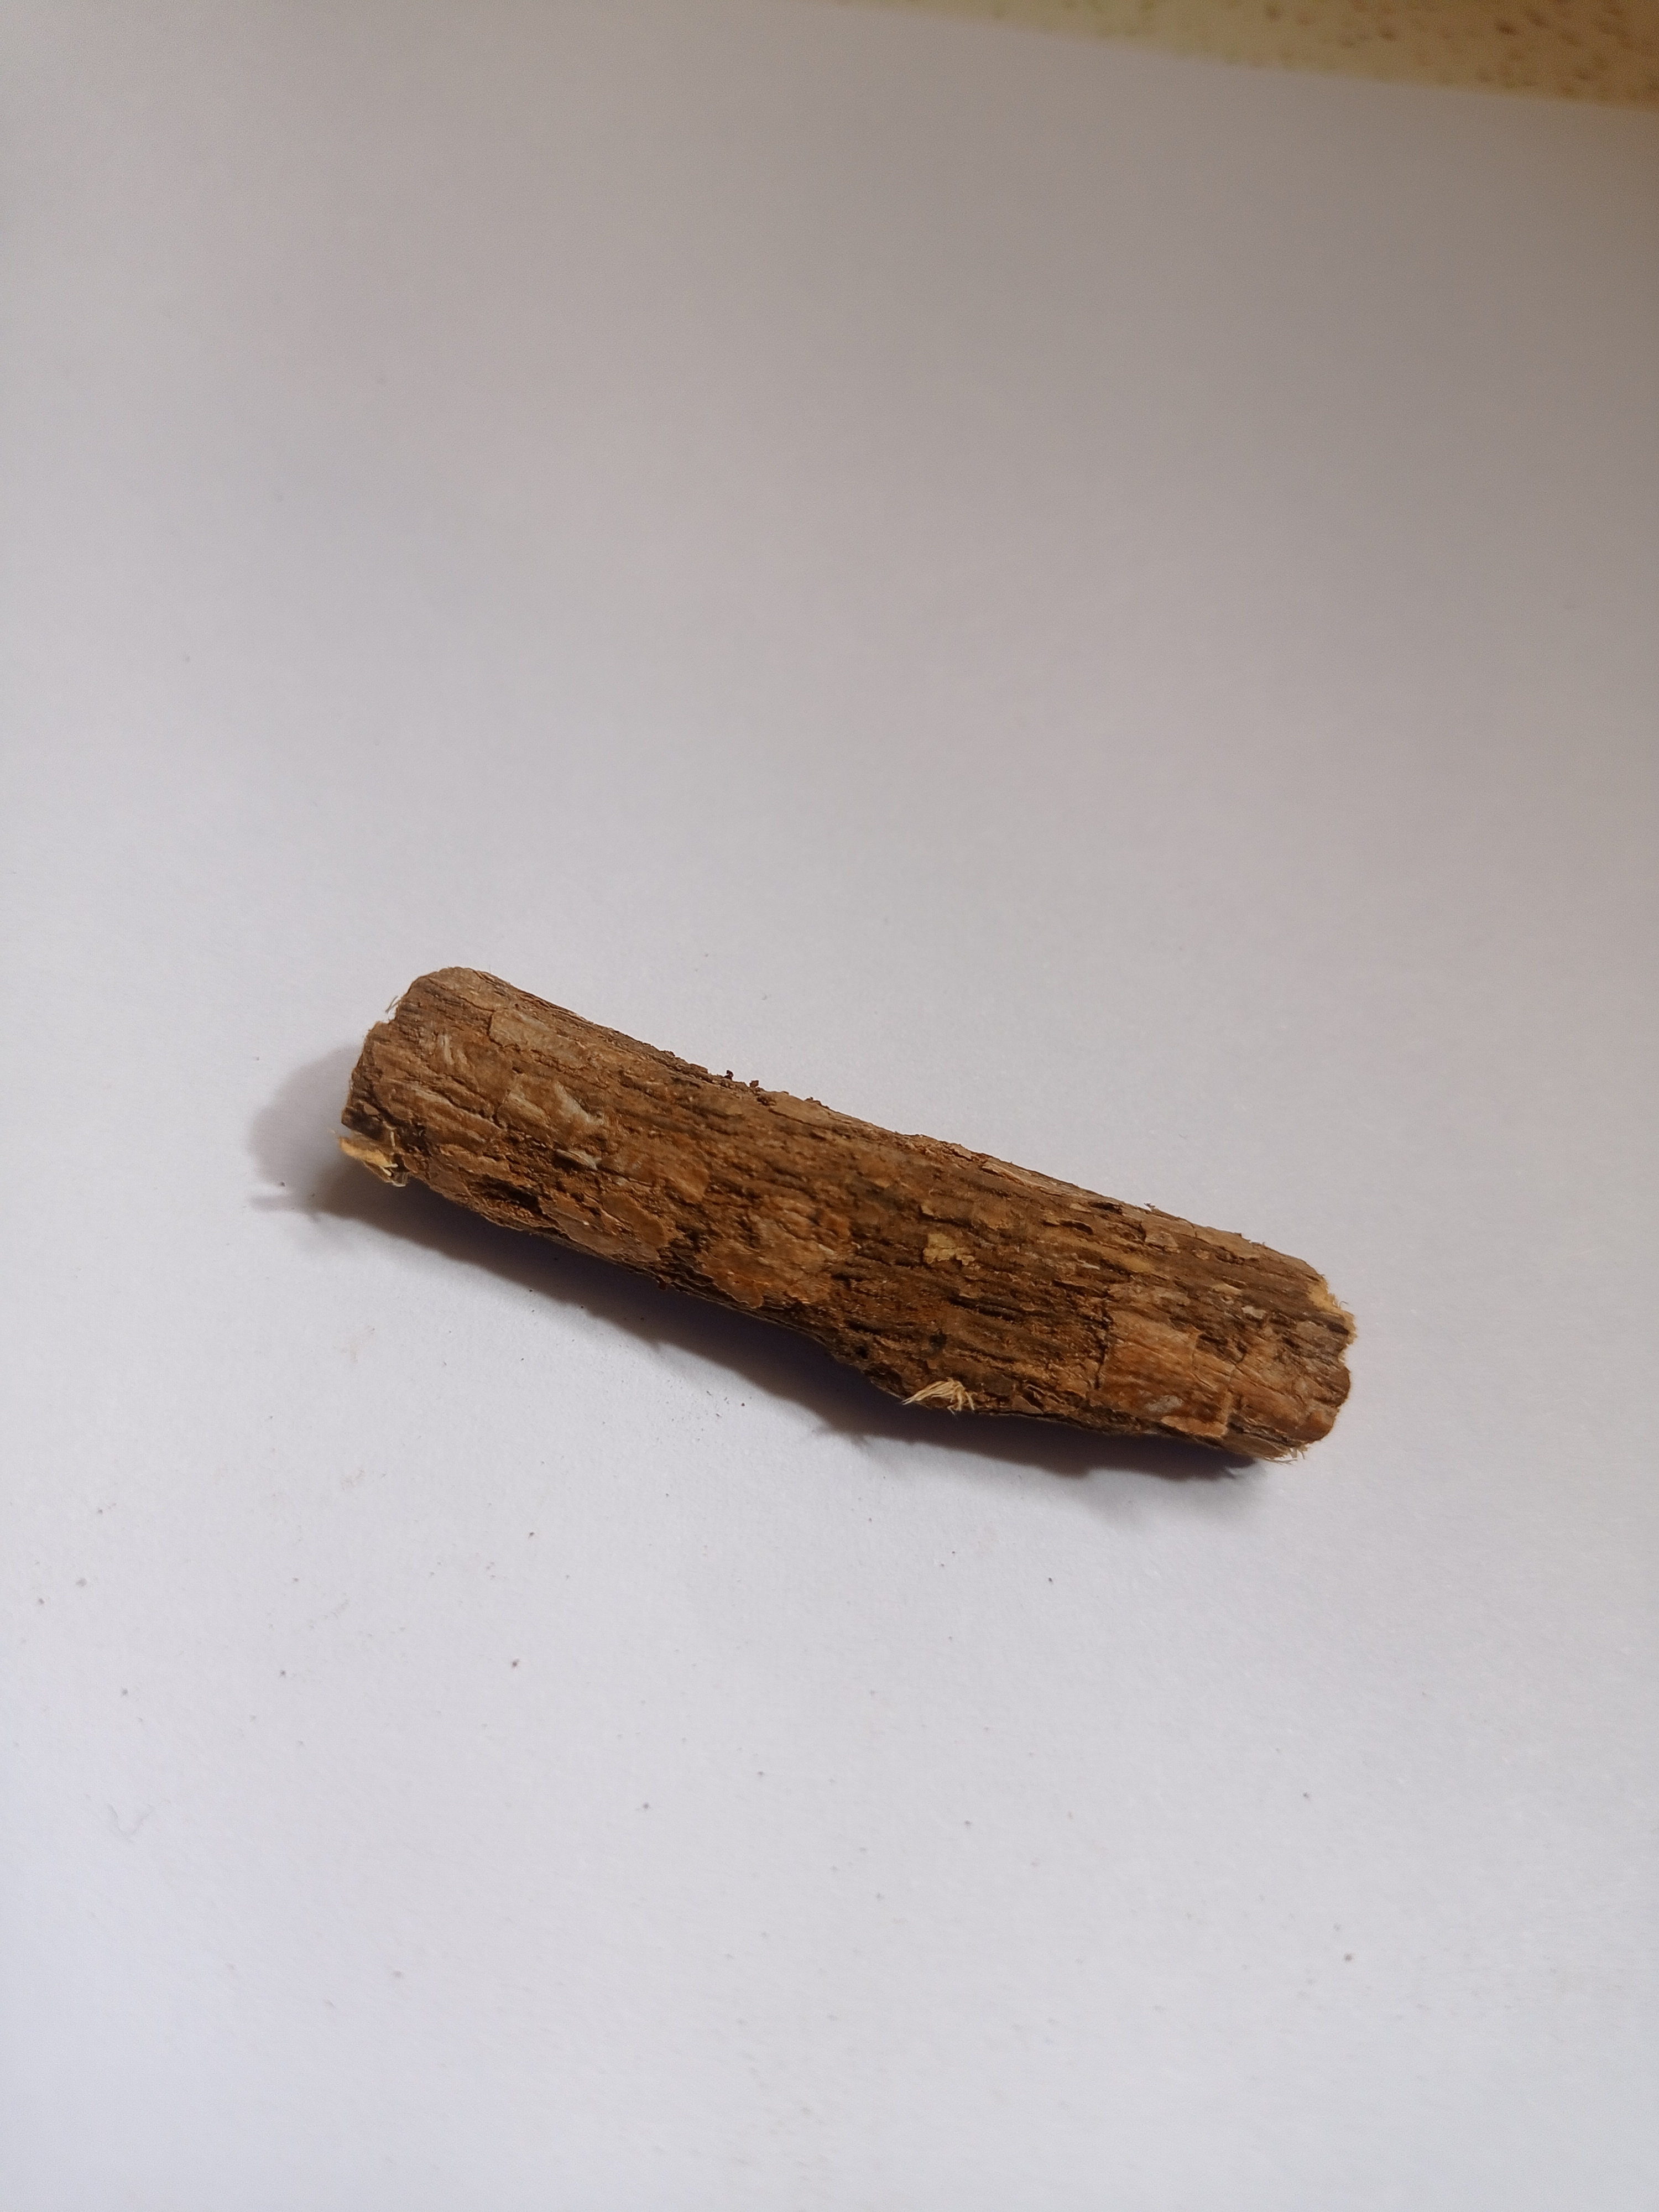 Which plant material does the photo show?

jesthamadh
